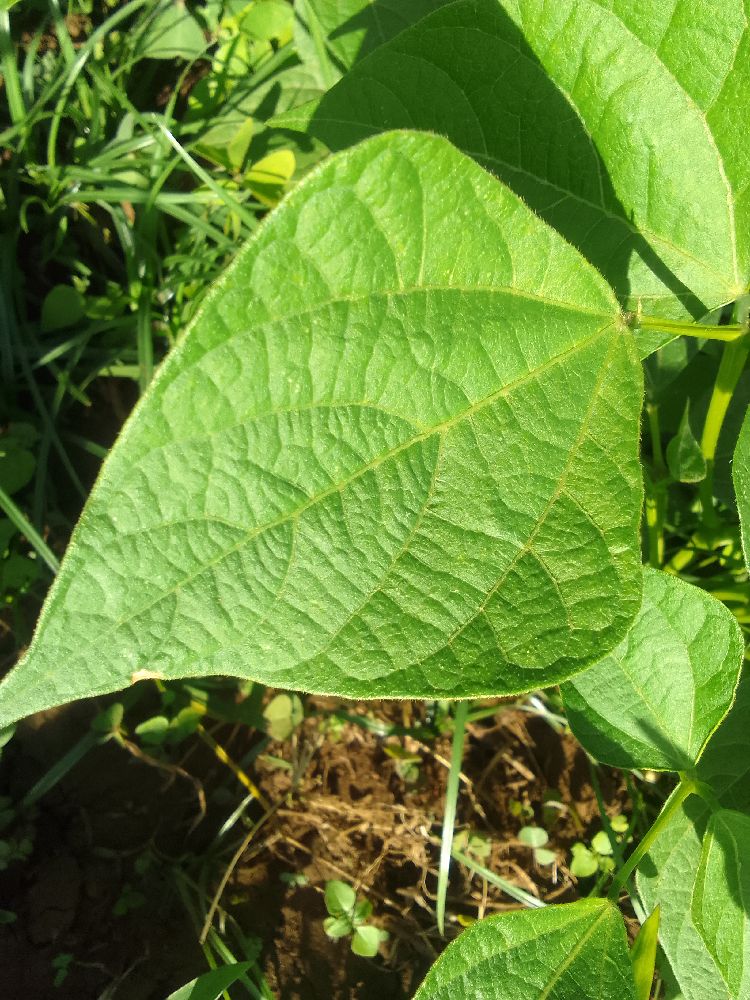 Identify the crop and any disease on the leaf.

common bean, healthy
